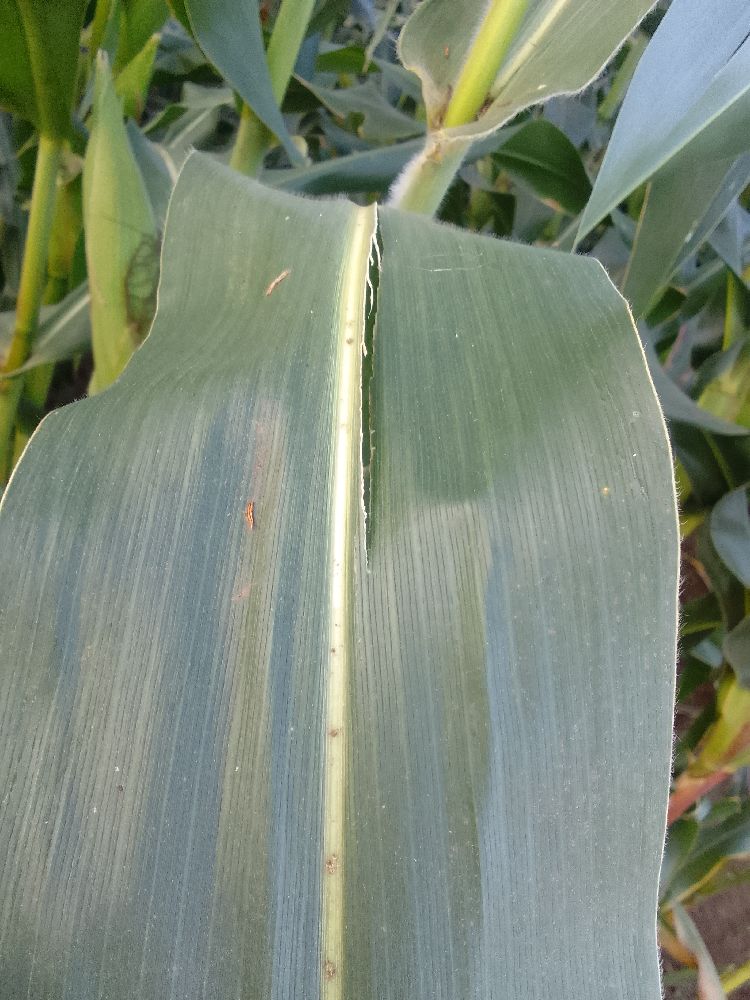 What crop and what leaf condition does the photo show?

maize, healthy
